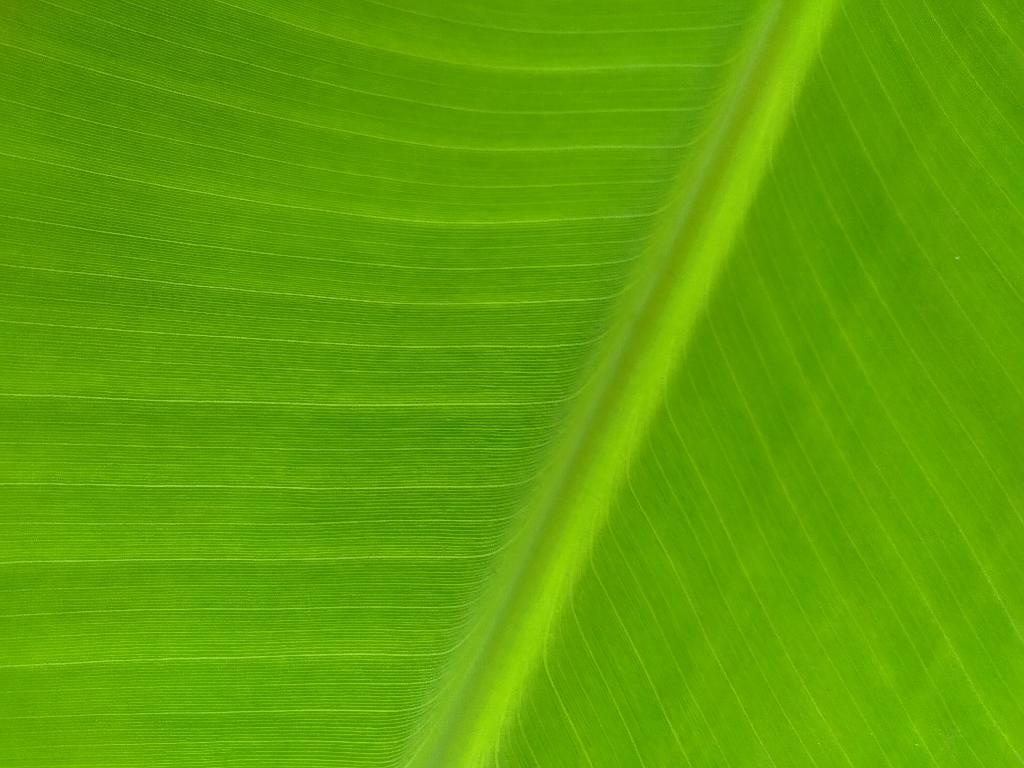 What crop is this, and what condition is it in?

banana, healthy
